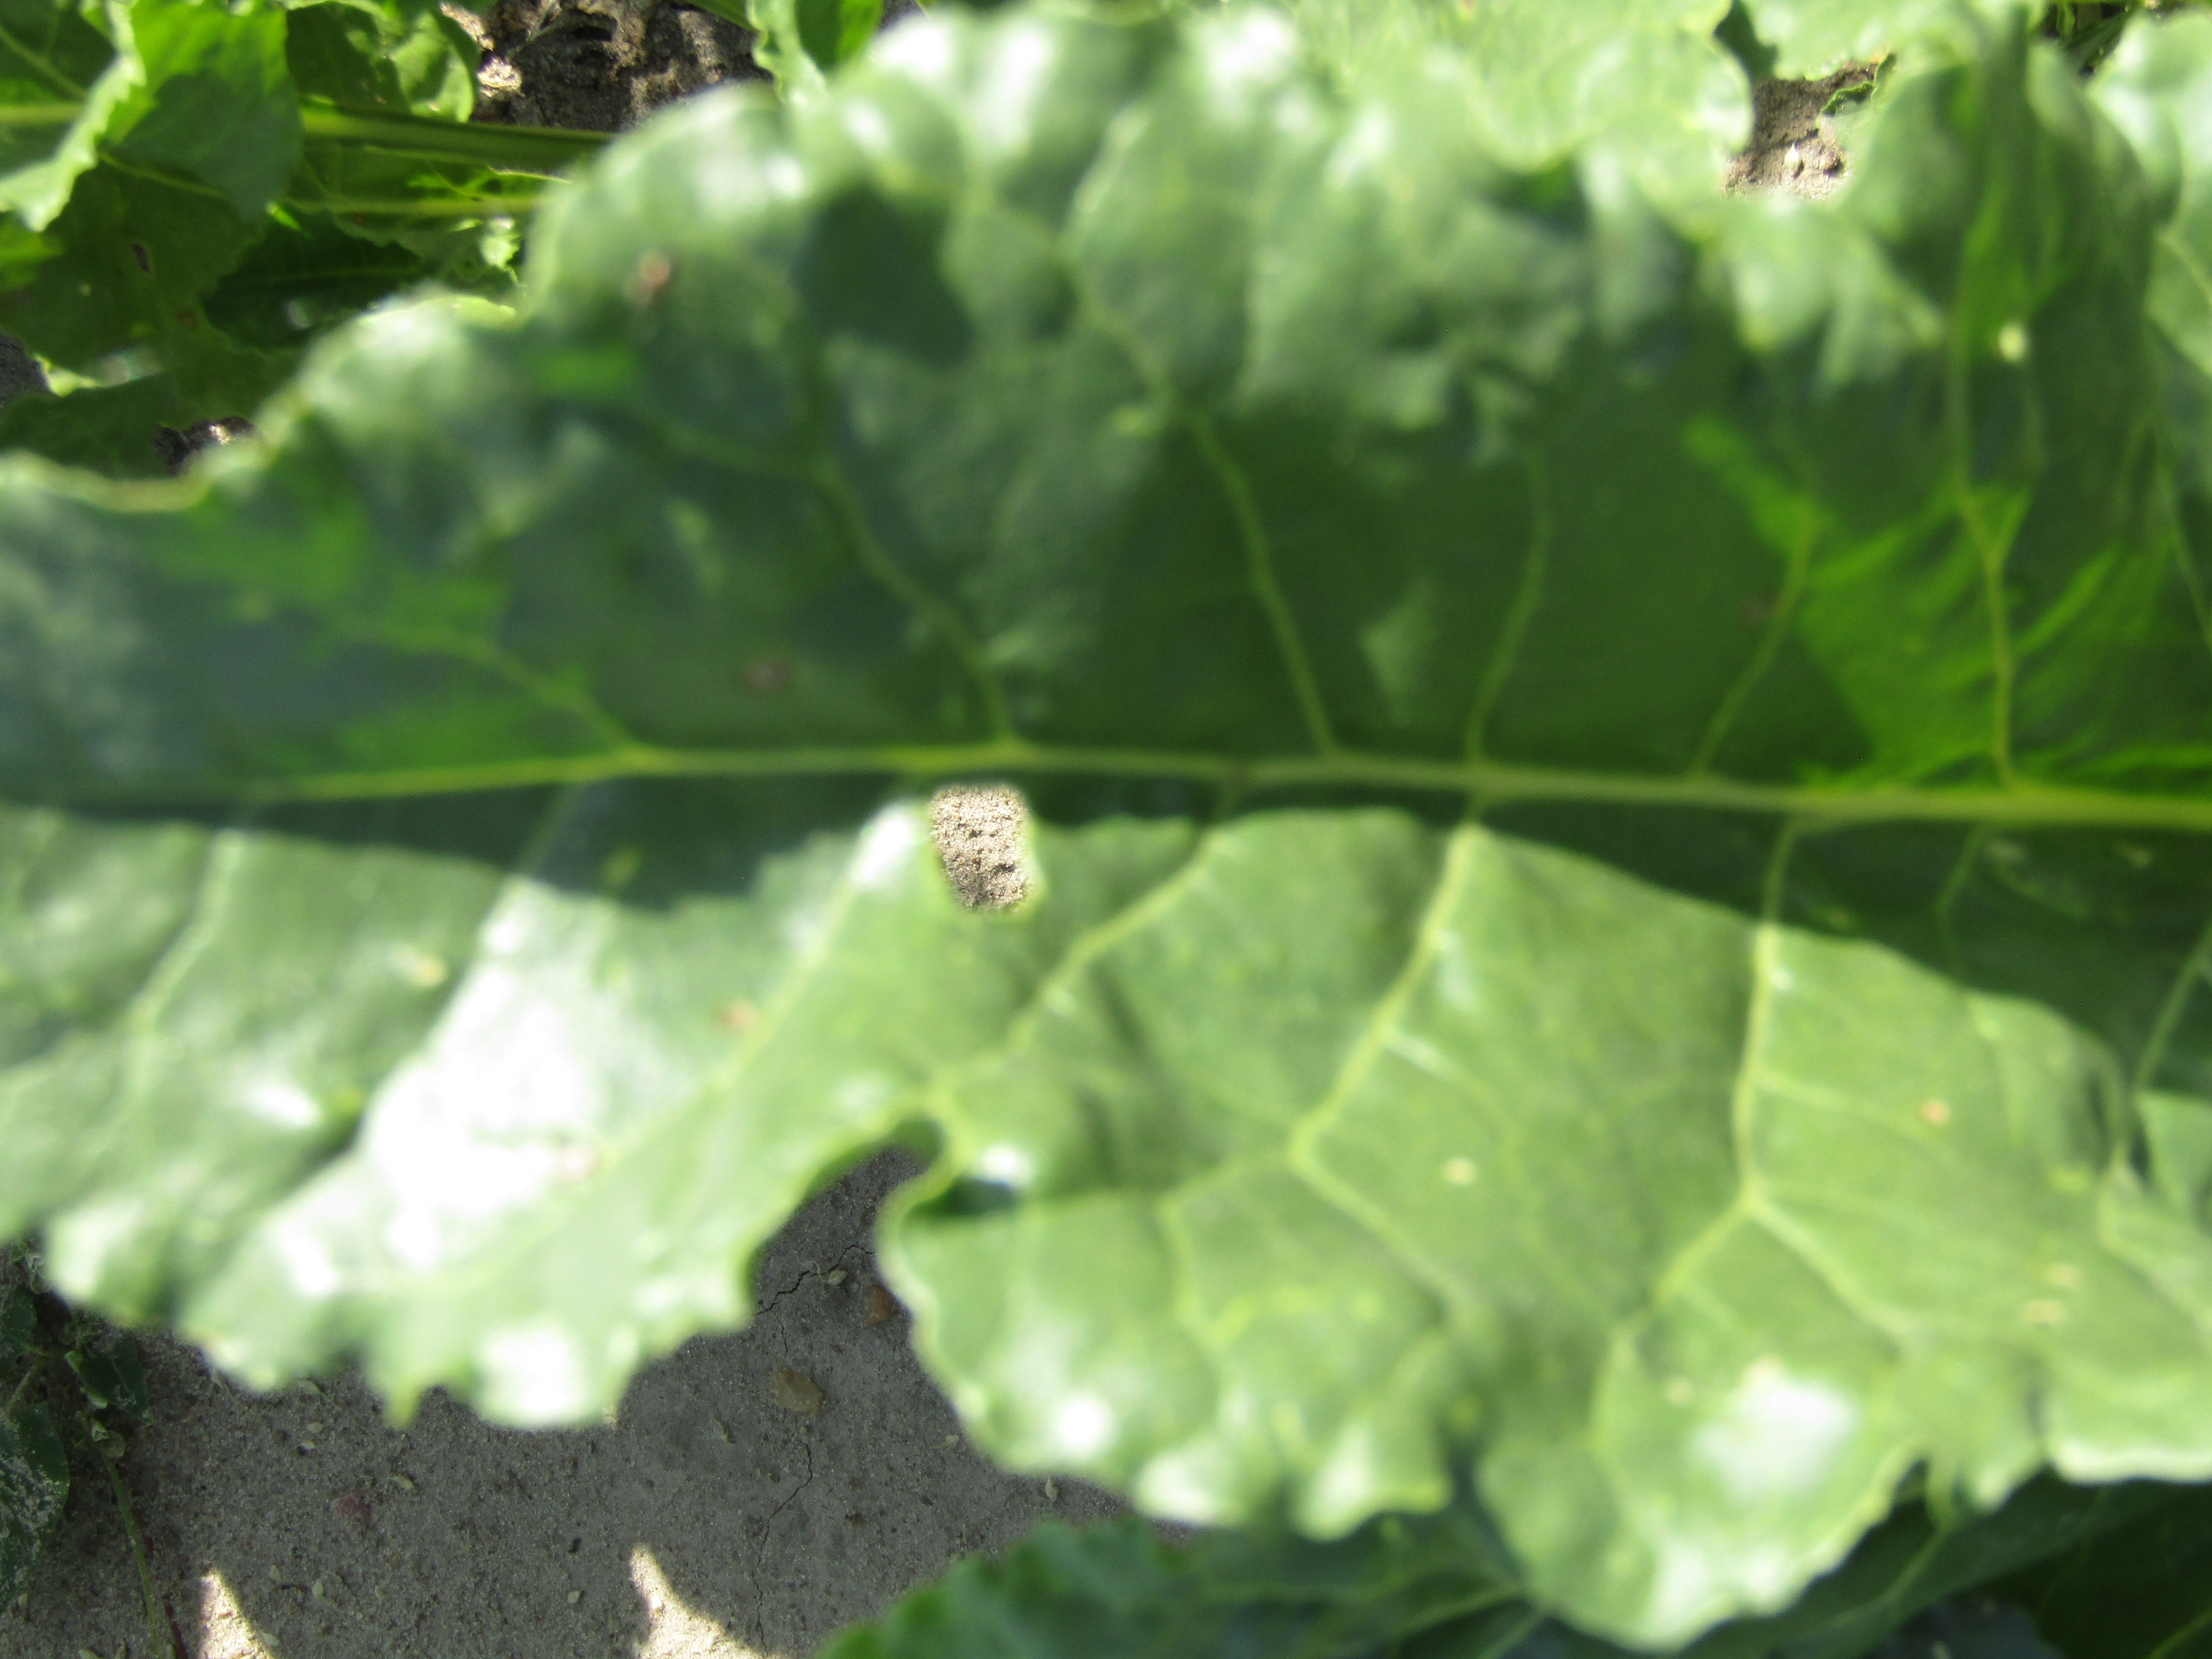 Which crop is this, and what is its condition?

beet, cercospora
